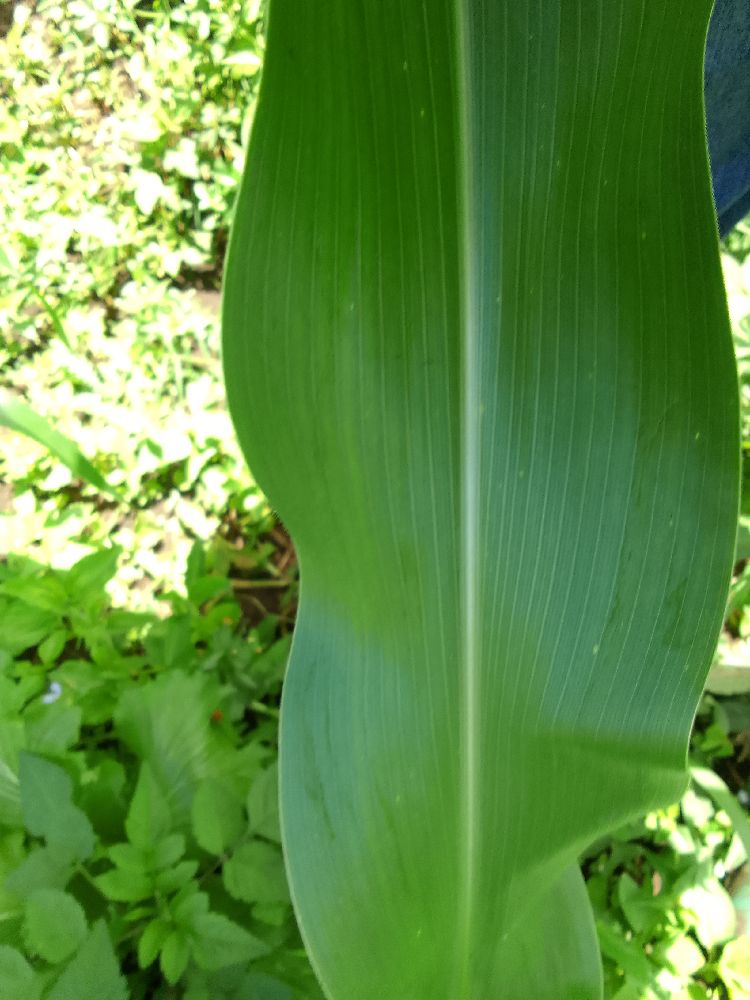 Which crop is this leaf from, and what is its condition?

maize, healthy
